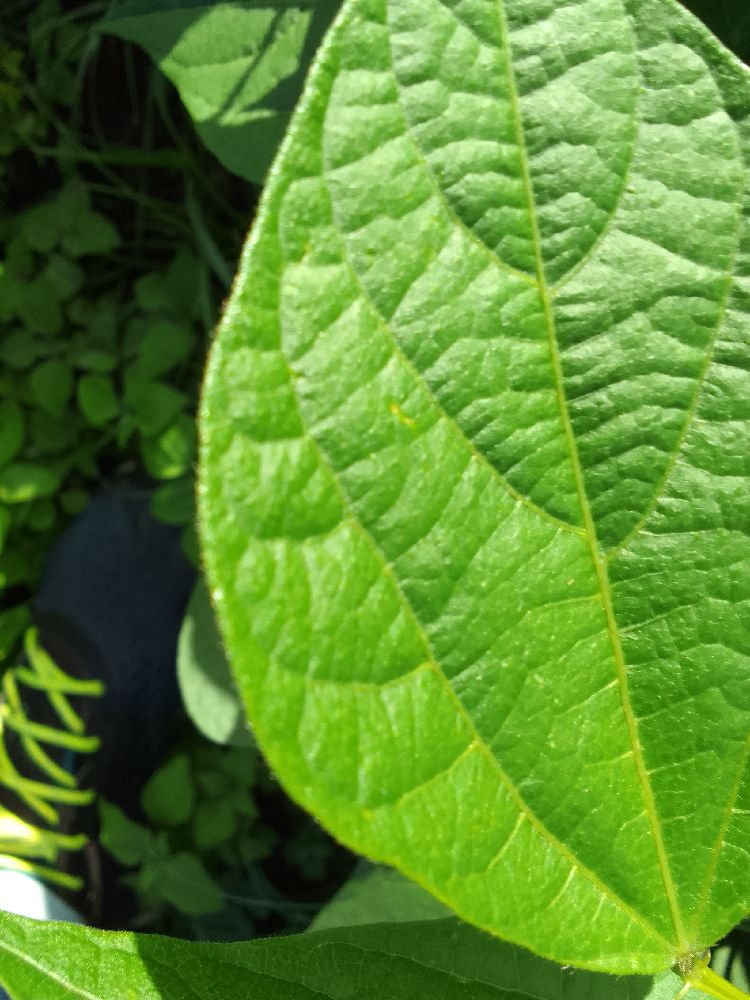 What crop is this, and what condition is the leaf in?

common bean, healthy
